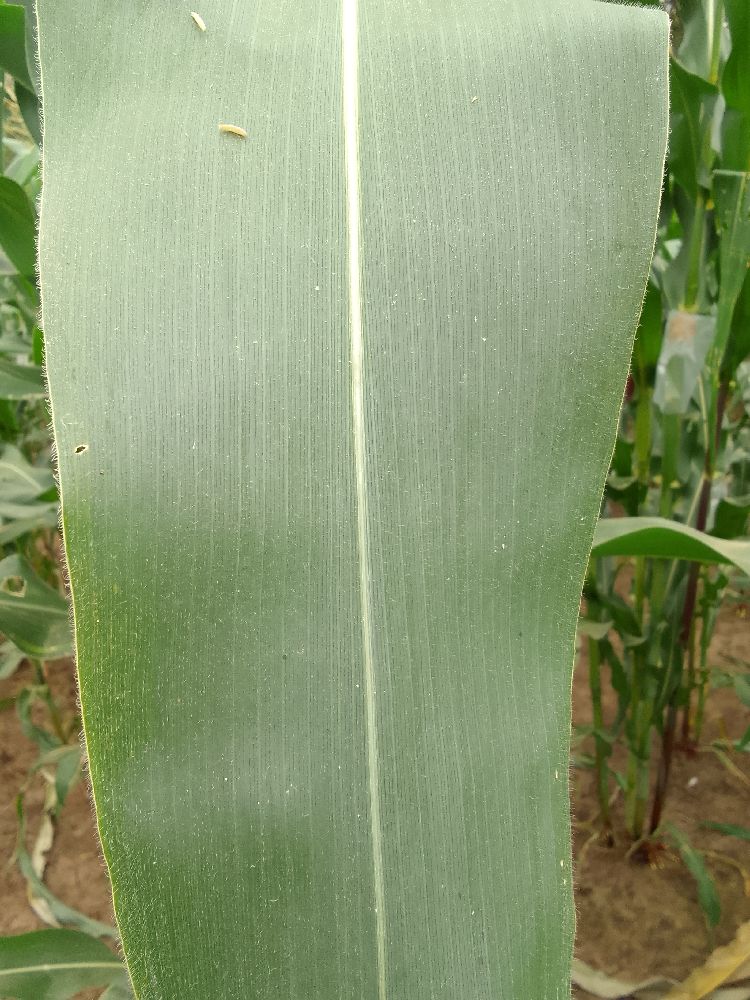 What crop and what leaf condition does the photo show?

maize, healthy
